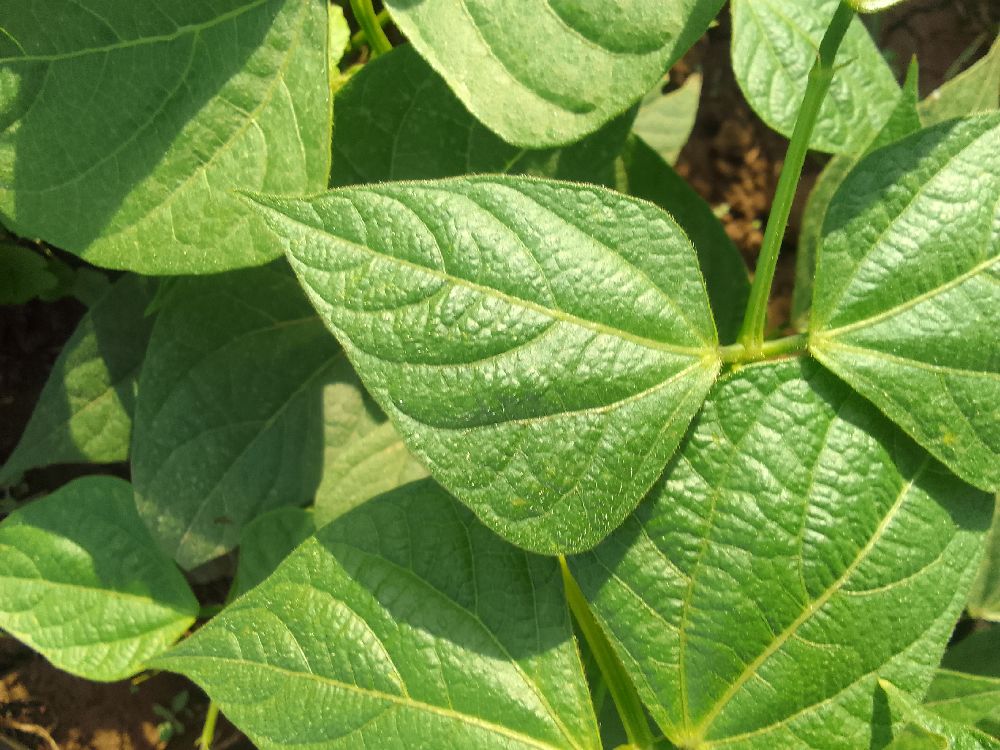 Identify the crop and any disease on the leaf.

common bean, healthy
